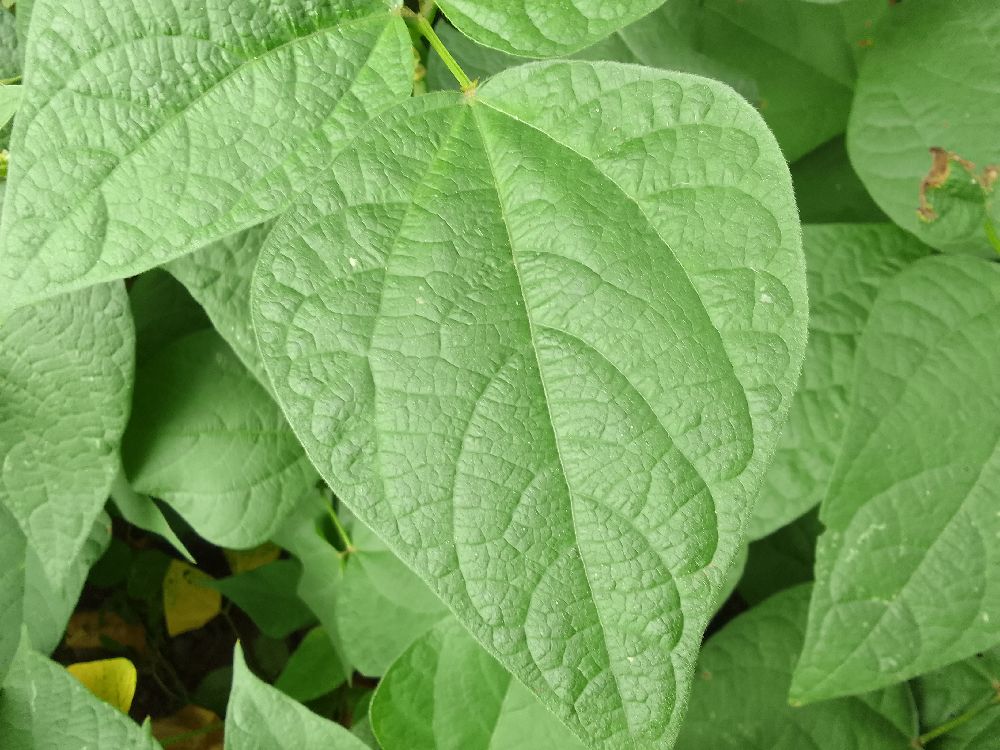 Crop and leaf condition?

common bean, healthy
